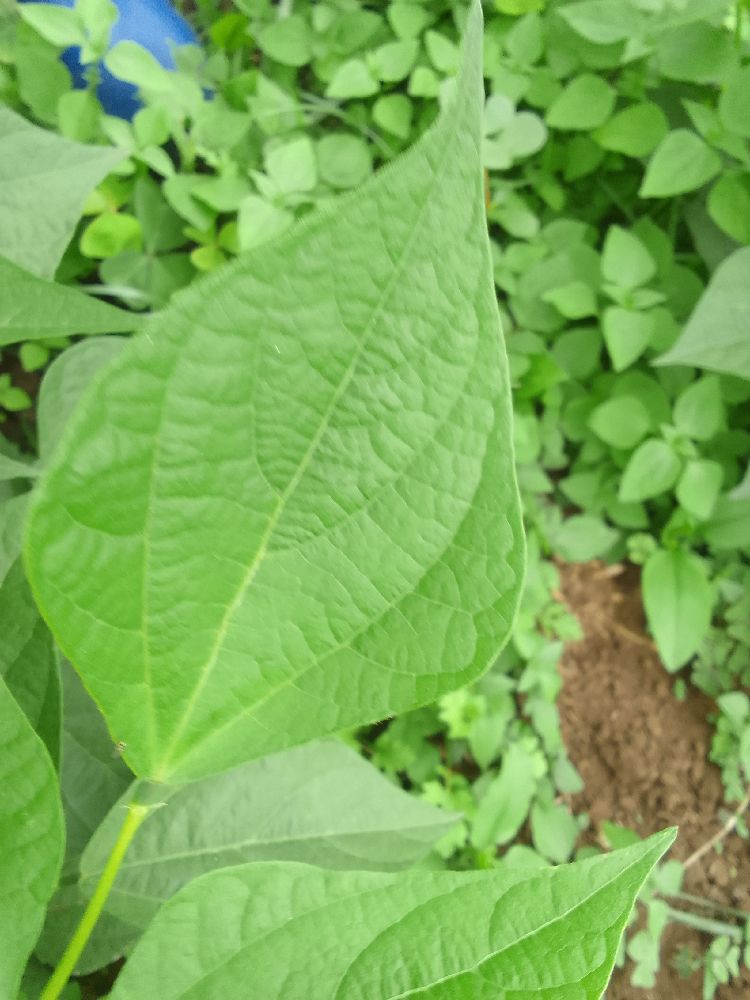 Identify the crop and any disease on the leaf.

common bean, healthy
